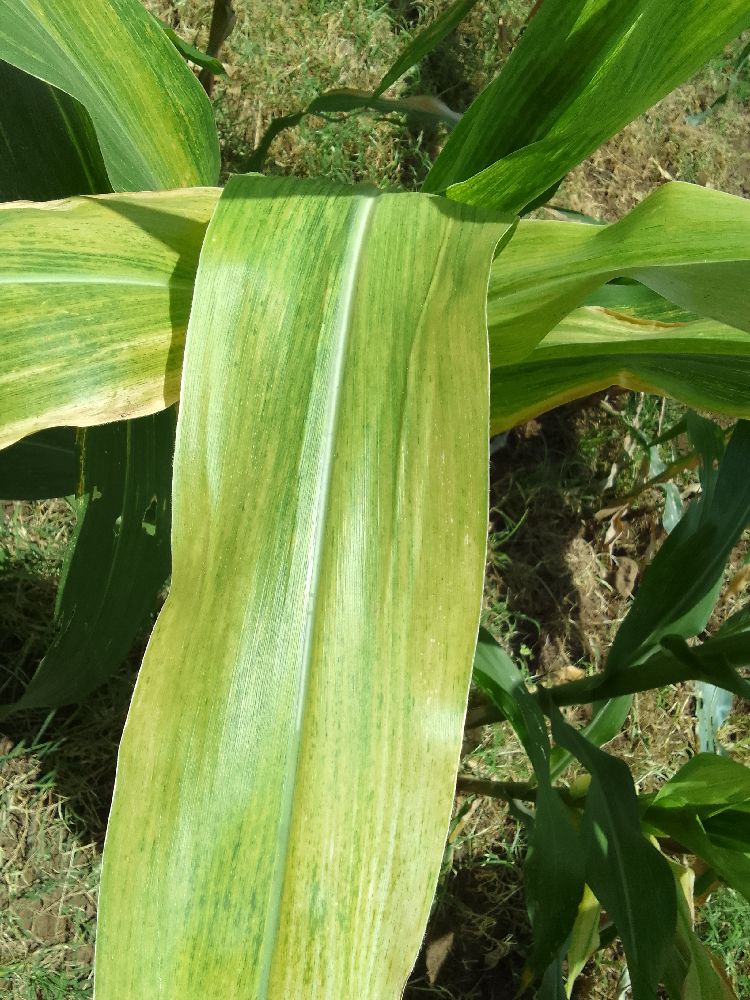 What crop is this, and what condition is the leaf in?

maize, maize lethal necrosis
